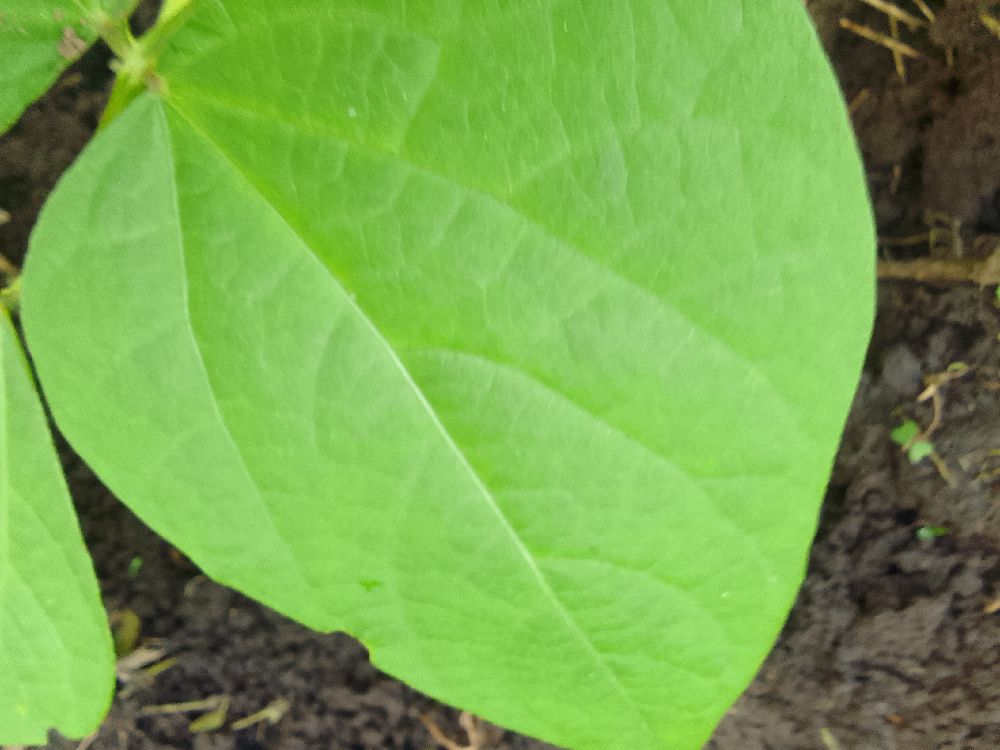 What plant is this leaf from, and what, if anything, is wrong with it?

common bean, healthy
